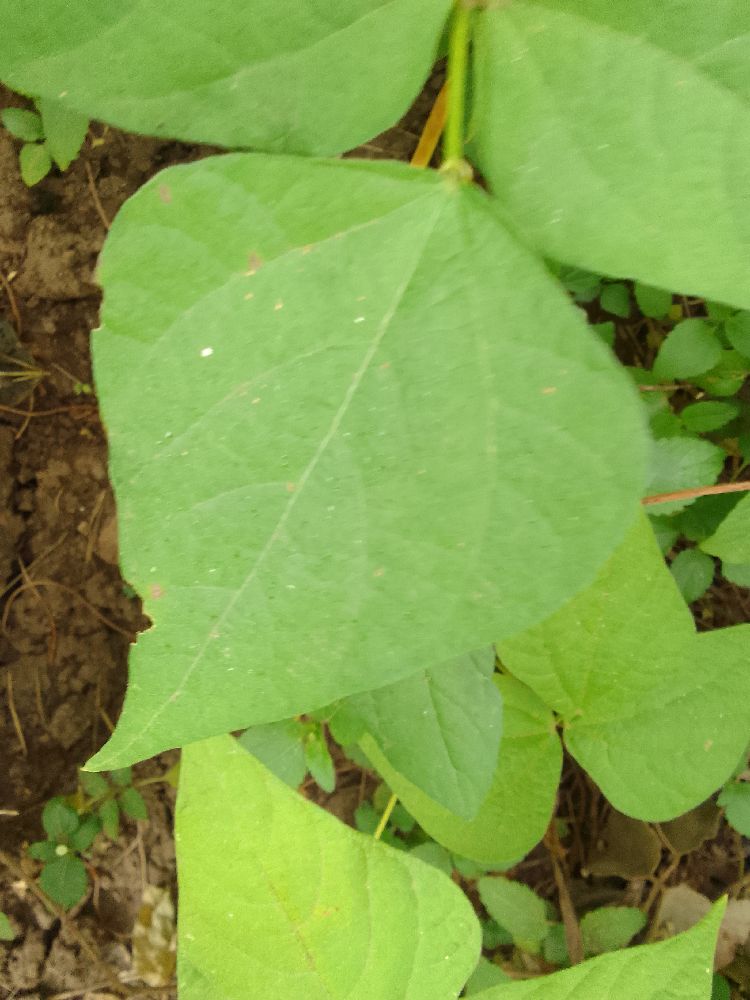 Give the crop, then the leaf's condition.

common bean, healthy
